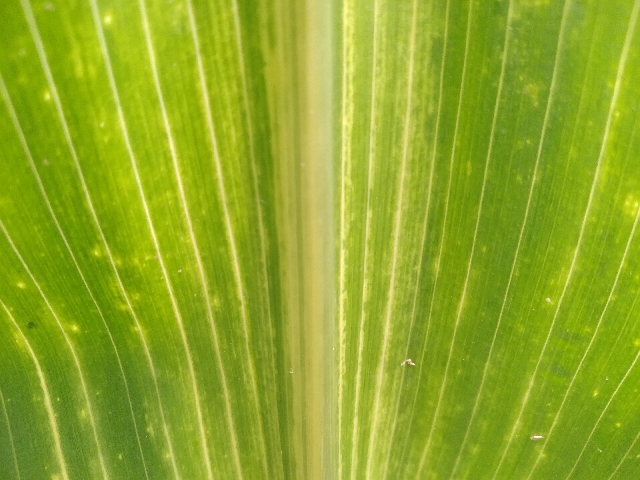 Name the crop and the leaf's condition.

maize, maize lethal necrosis
